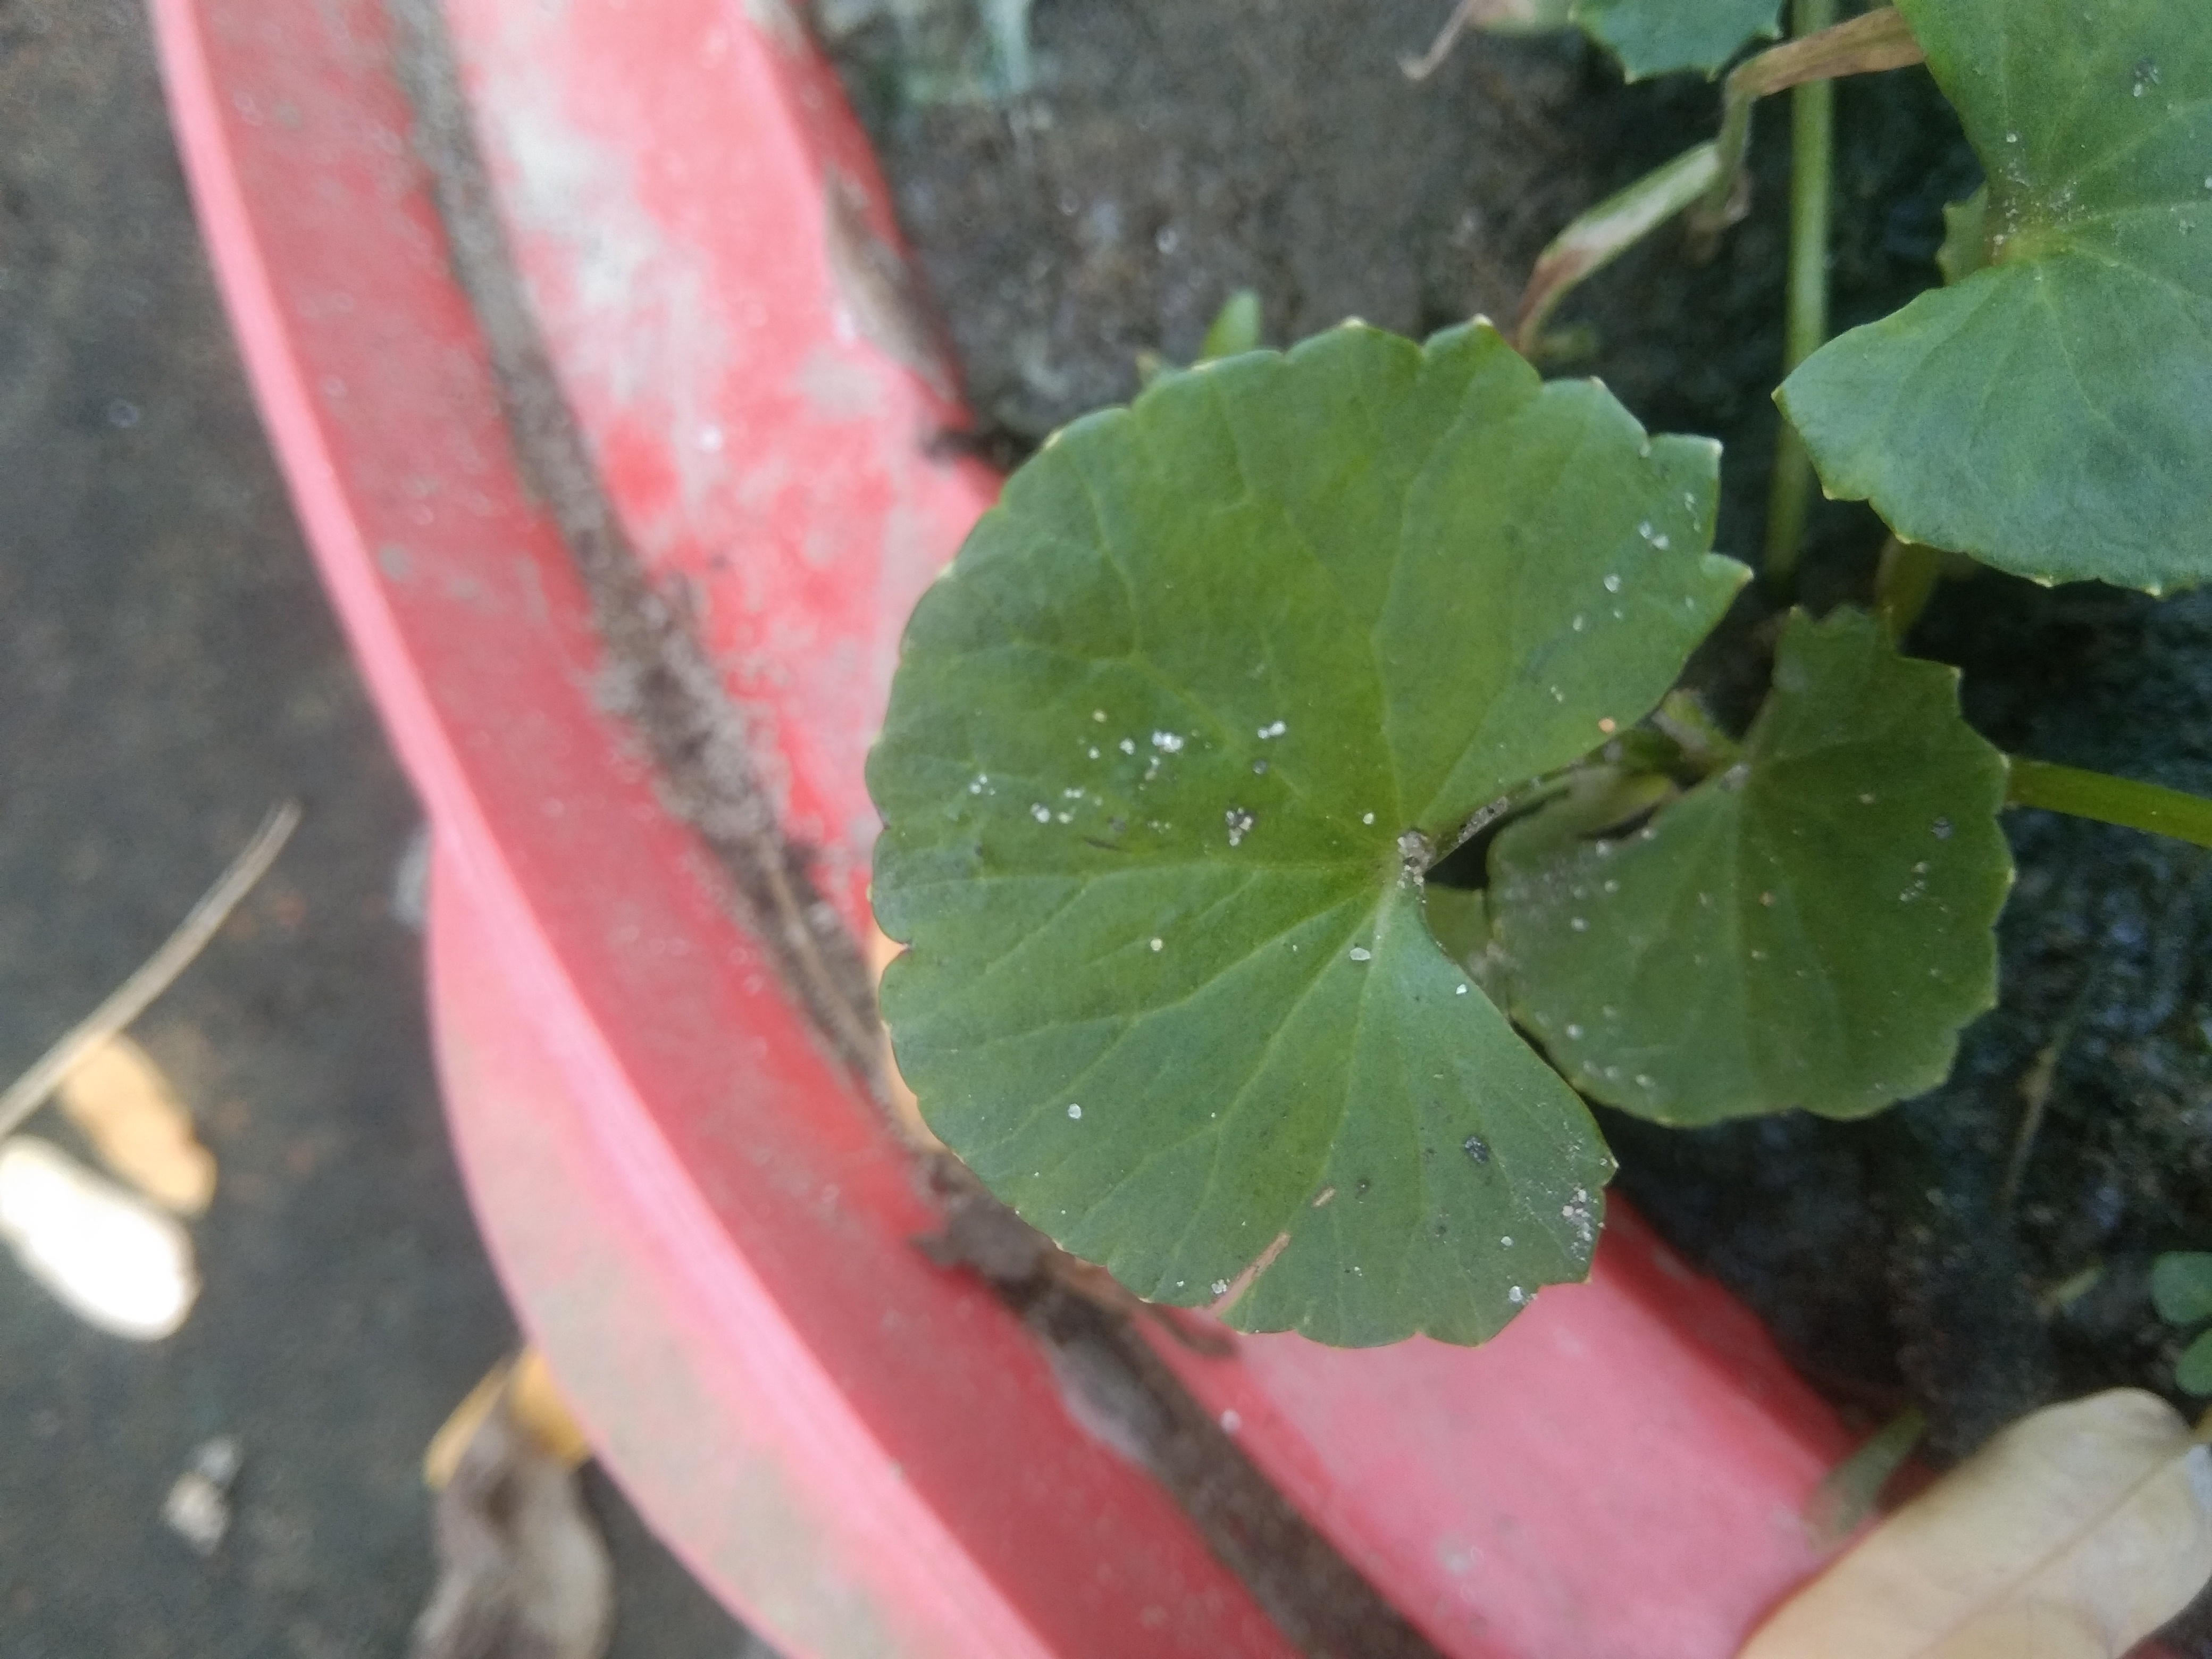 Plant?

thankuni
